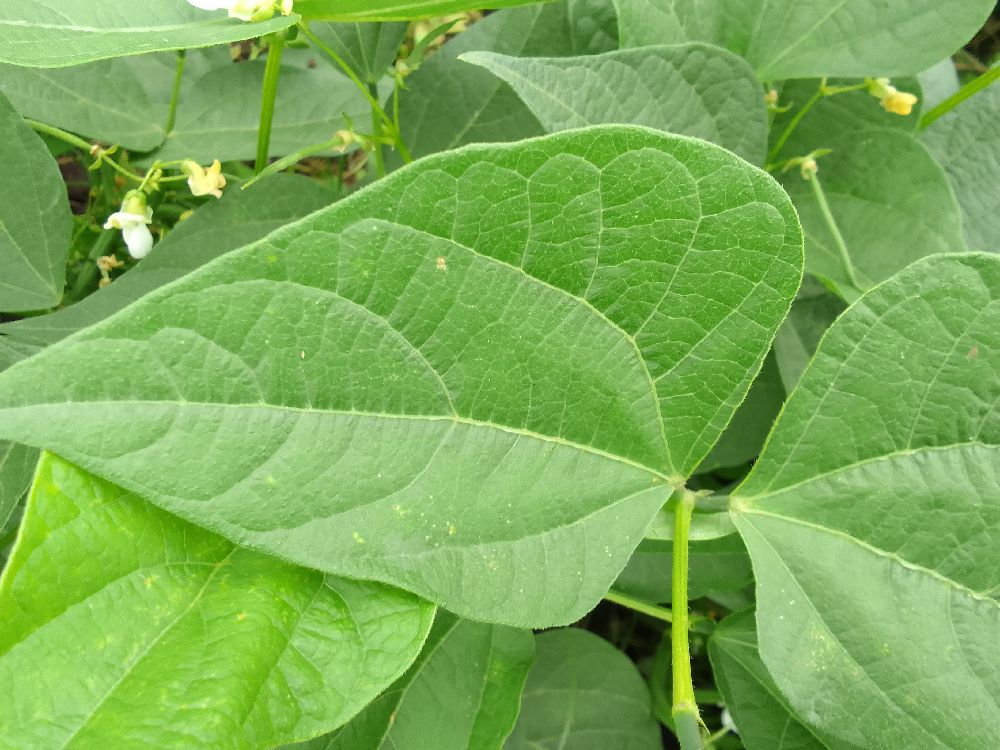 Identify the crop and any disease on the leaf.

common bean, healthy
